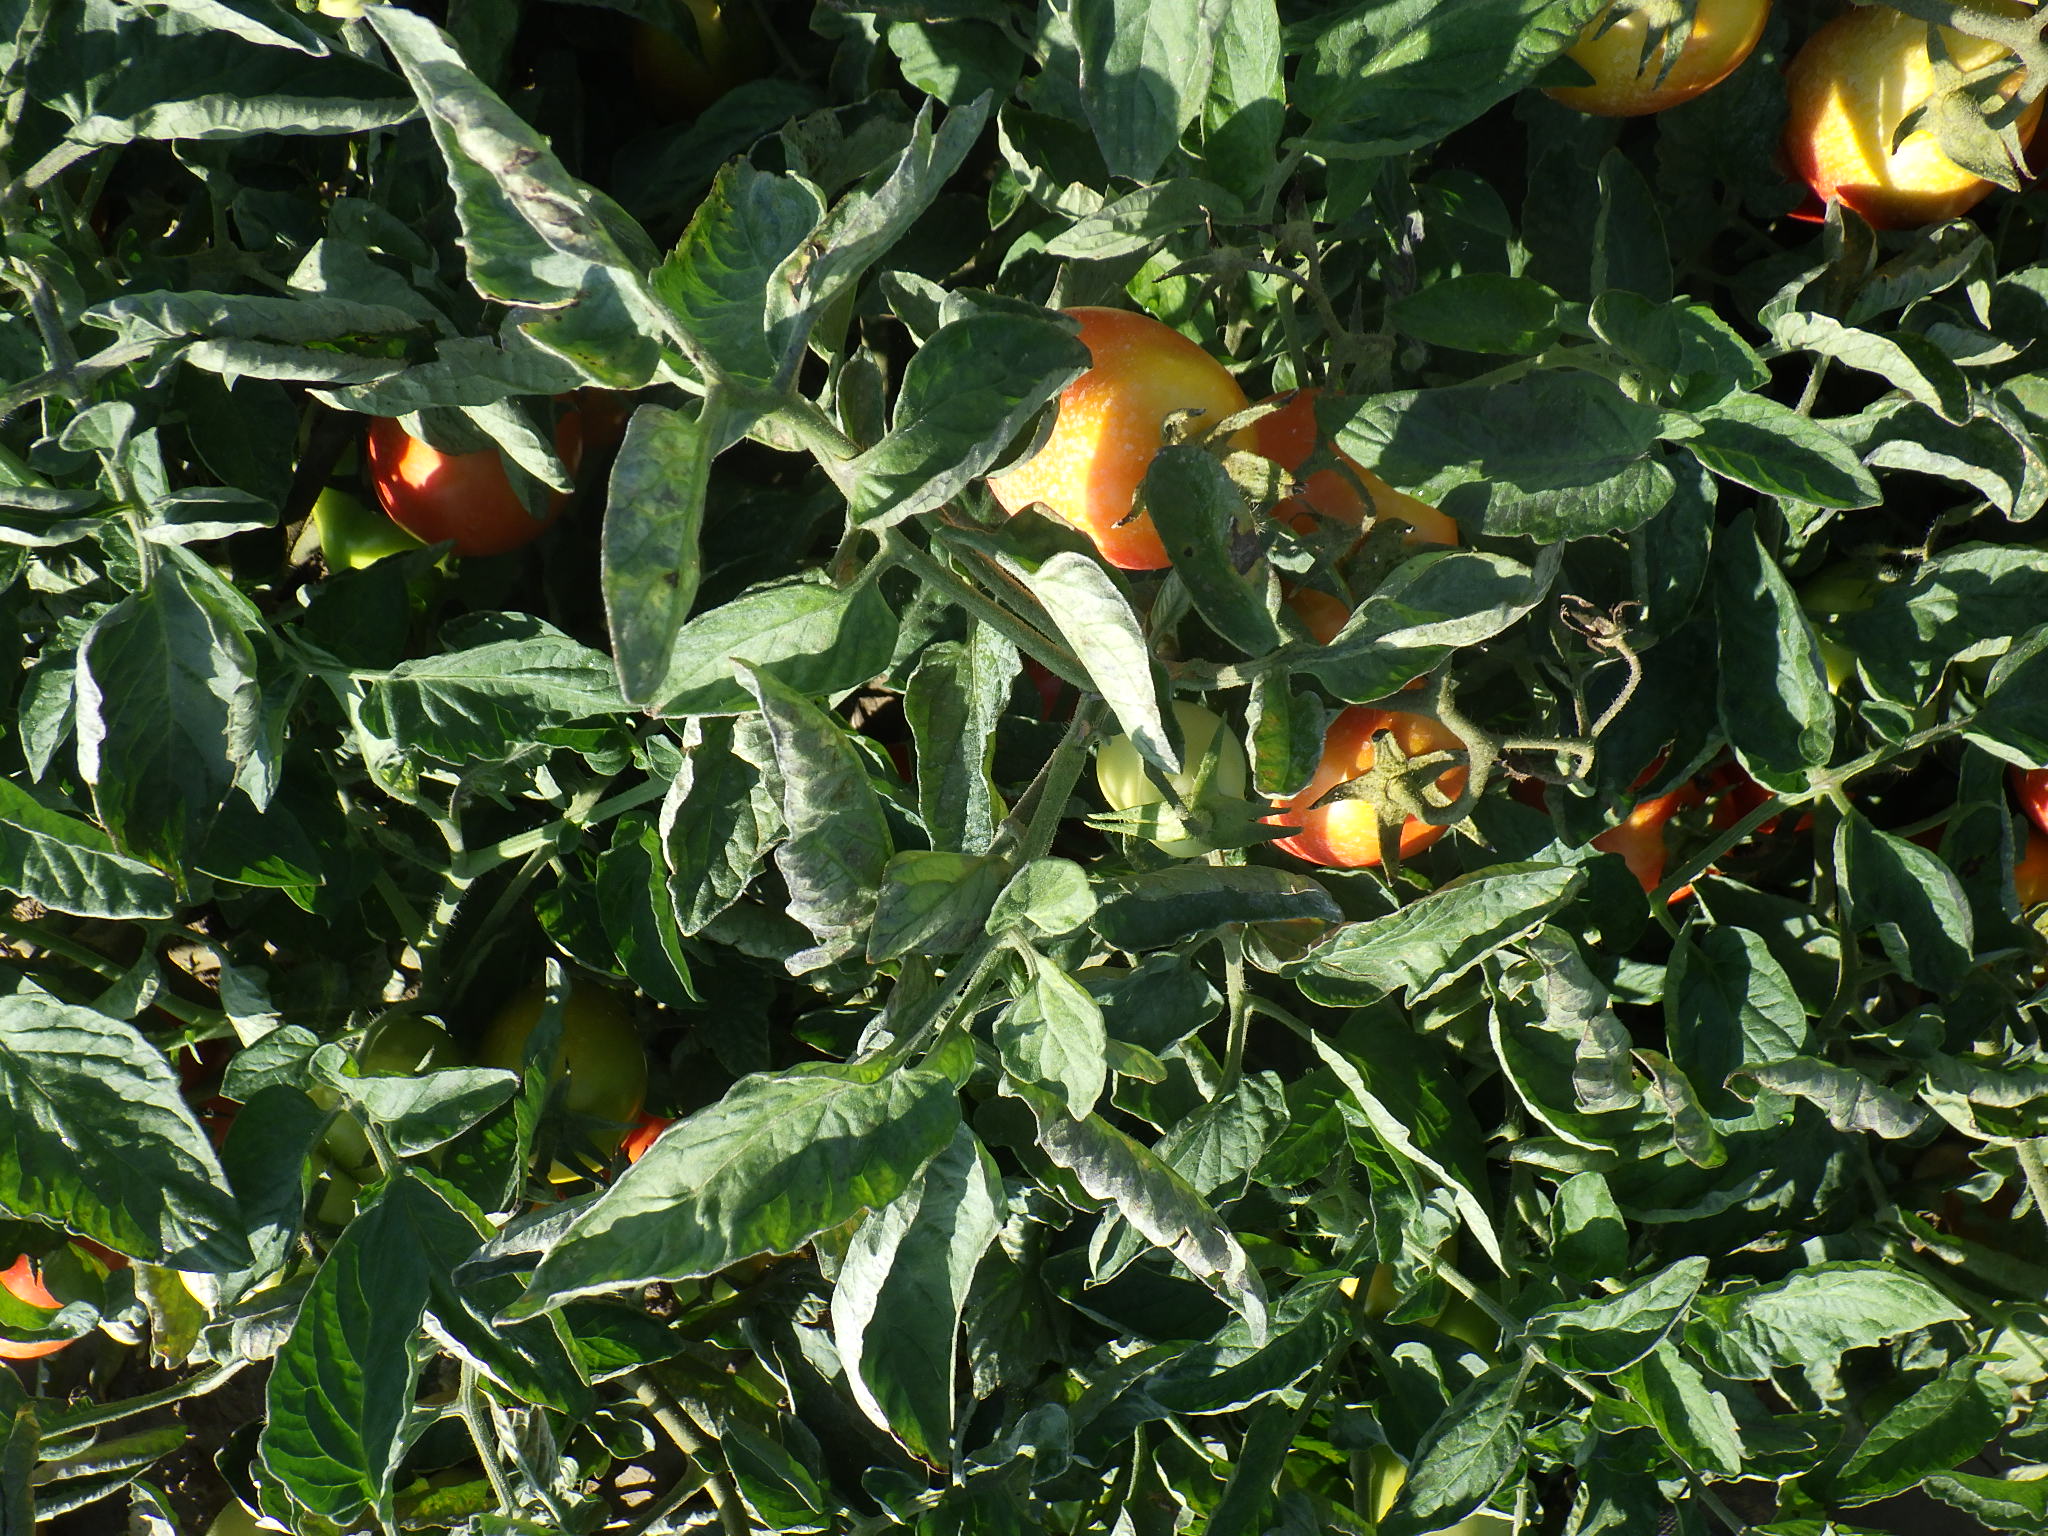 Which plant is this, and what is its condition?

tomato, bacterial spot, drought, mechanical damage
